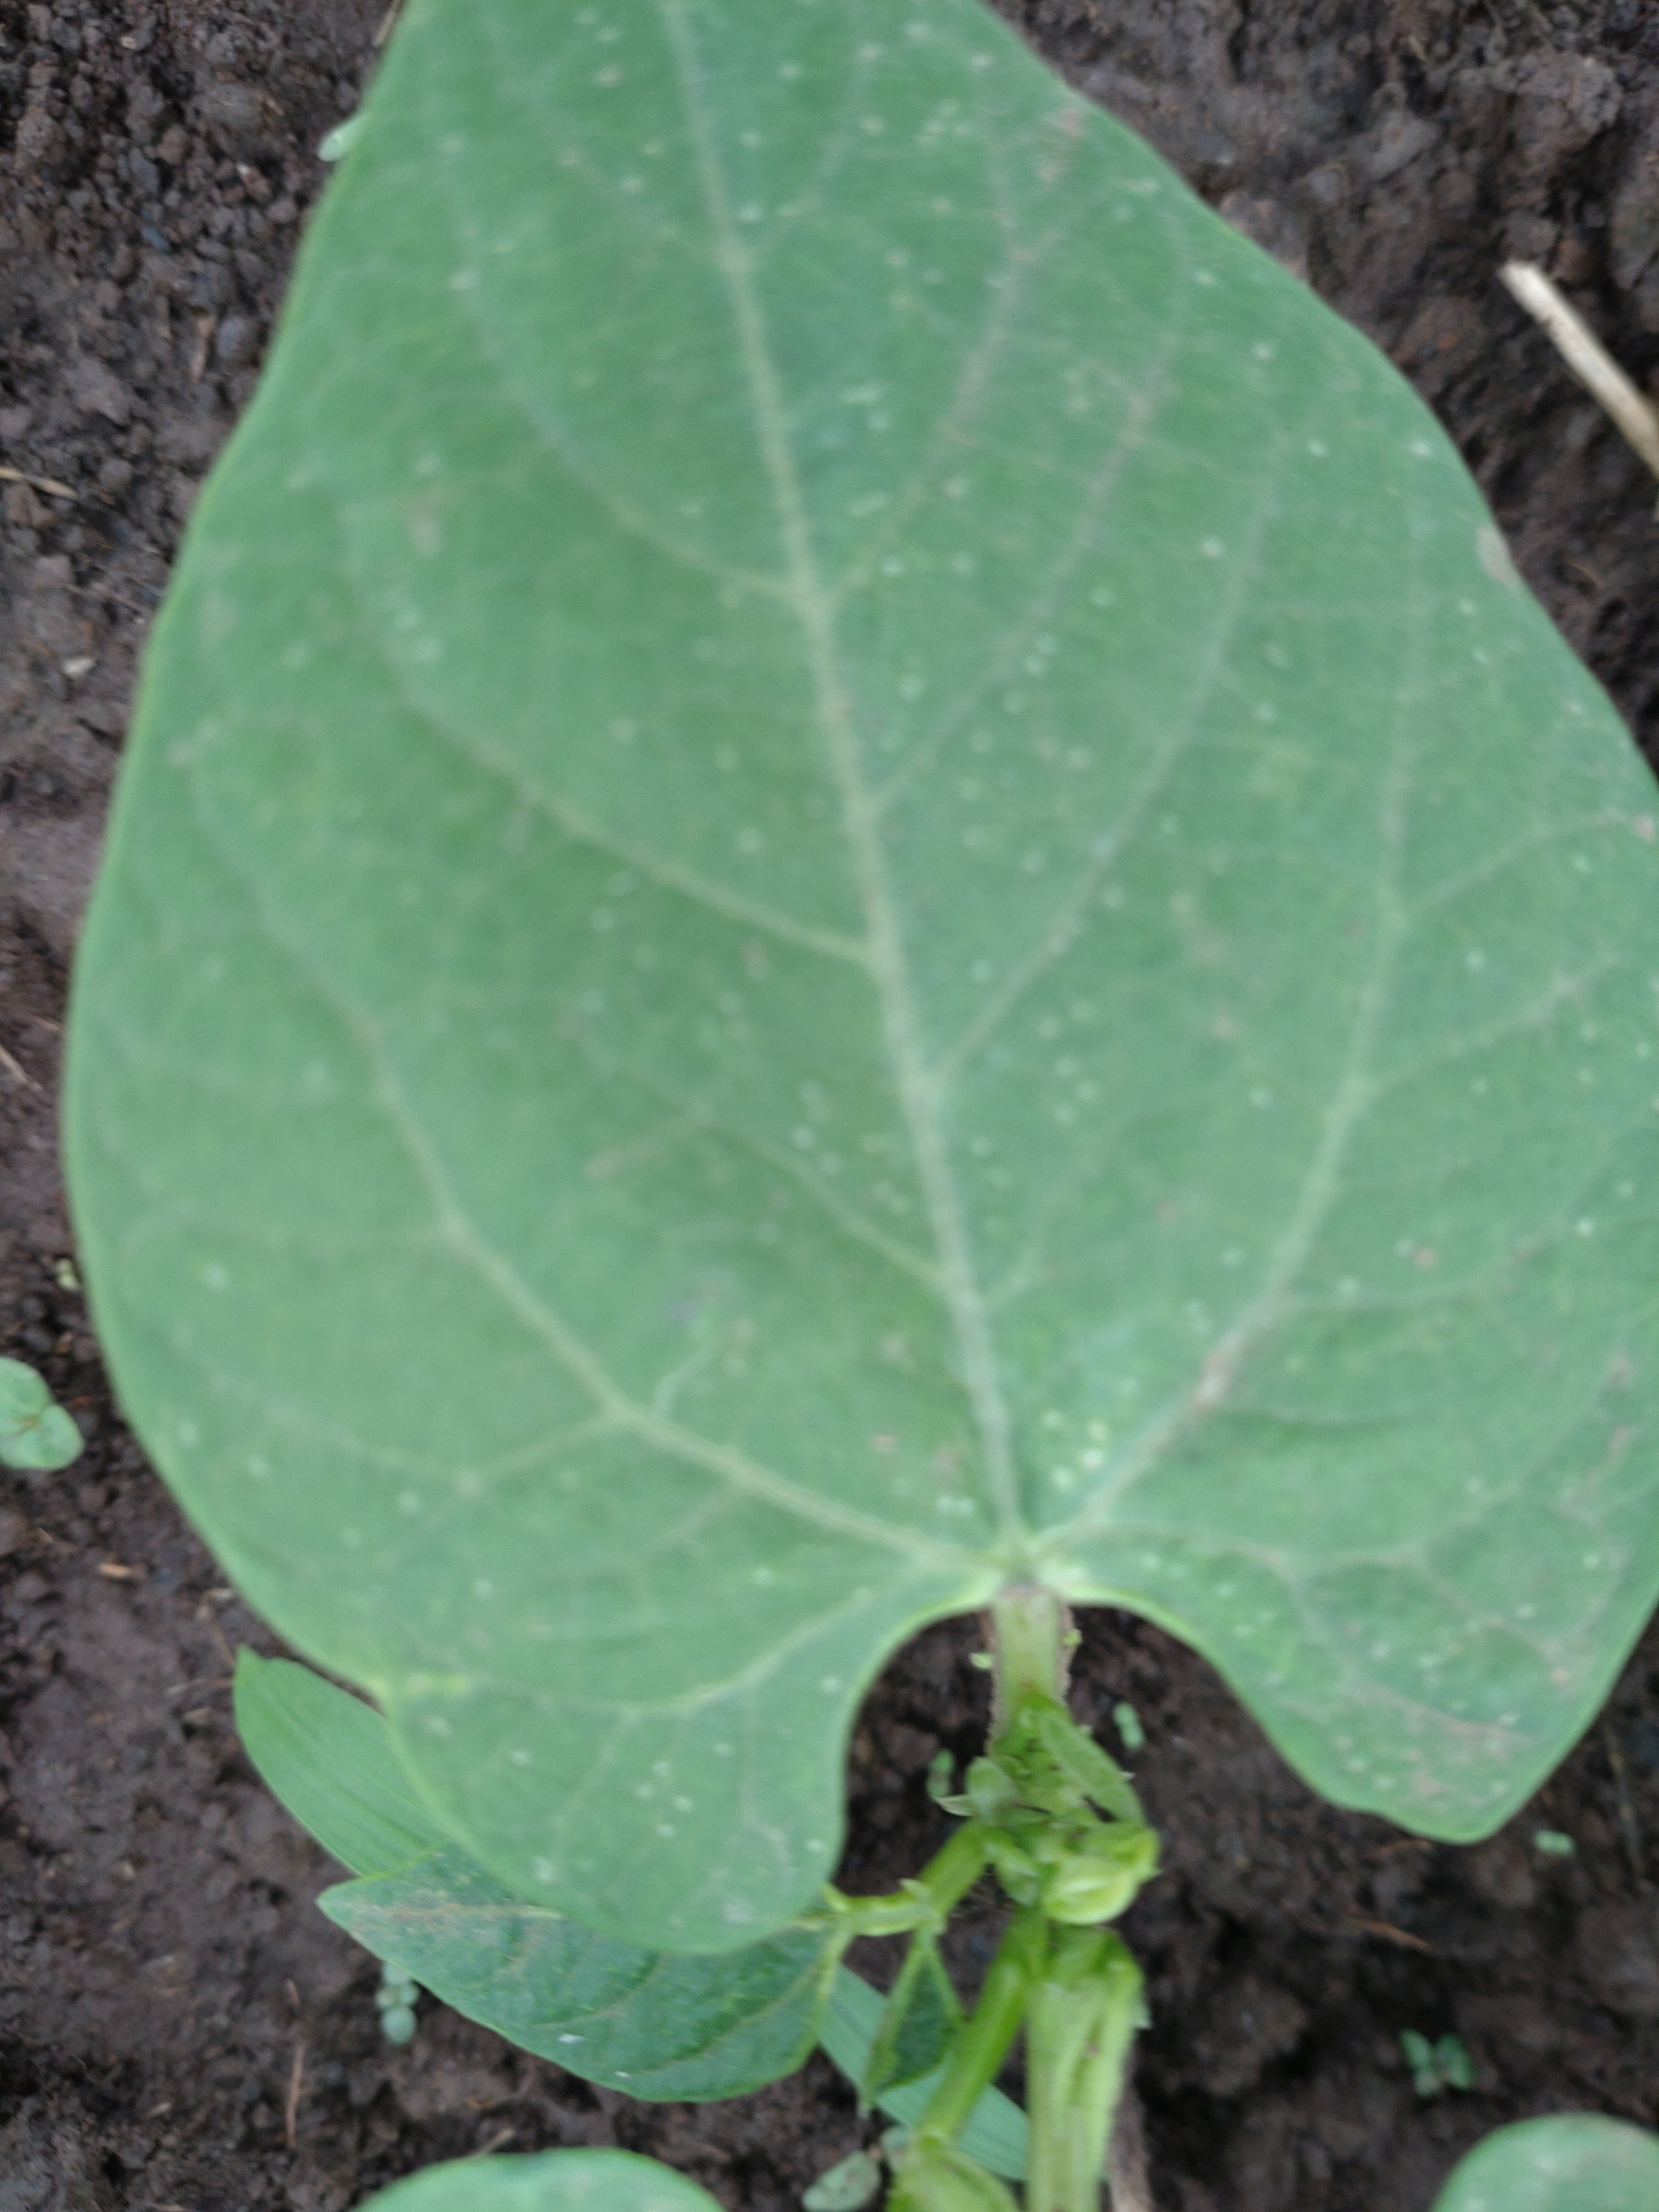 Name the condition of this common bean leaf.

healthy
